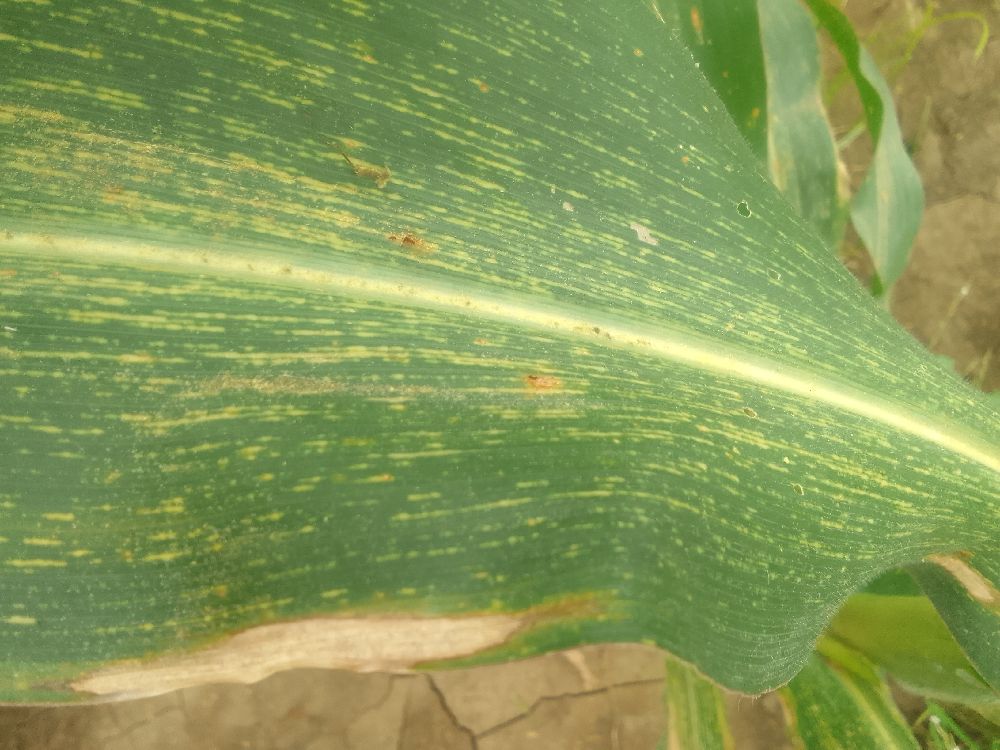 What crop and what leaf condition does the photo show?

maize, maize streak virus
